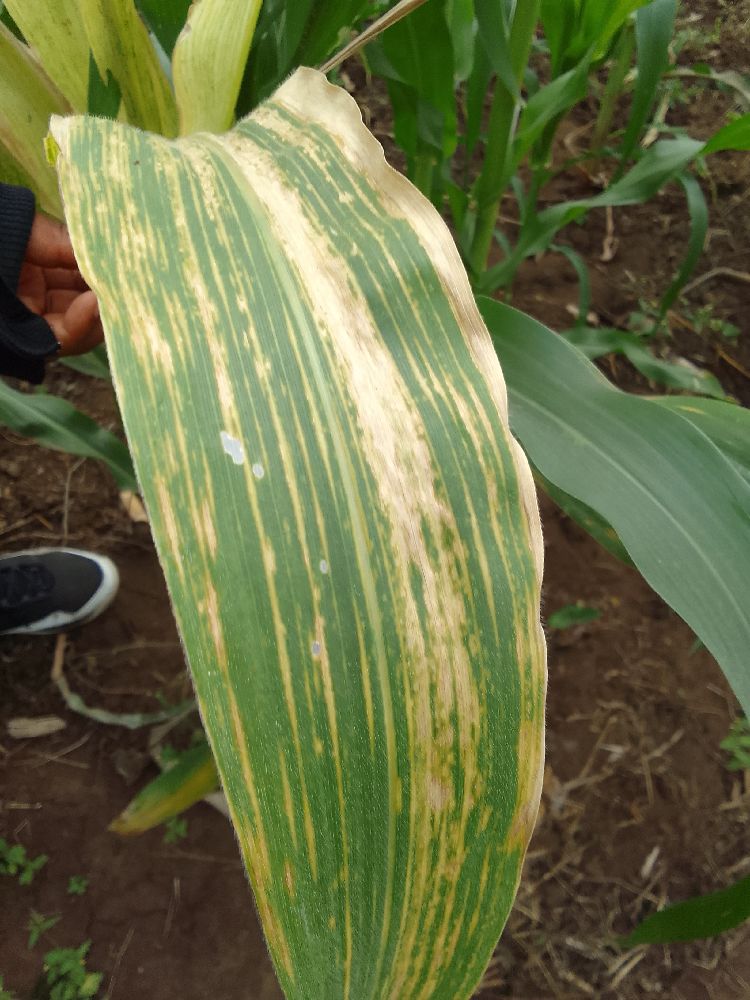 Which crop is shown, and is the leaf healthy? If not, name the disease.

maize, maize lethal necrosis
